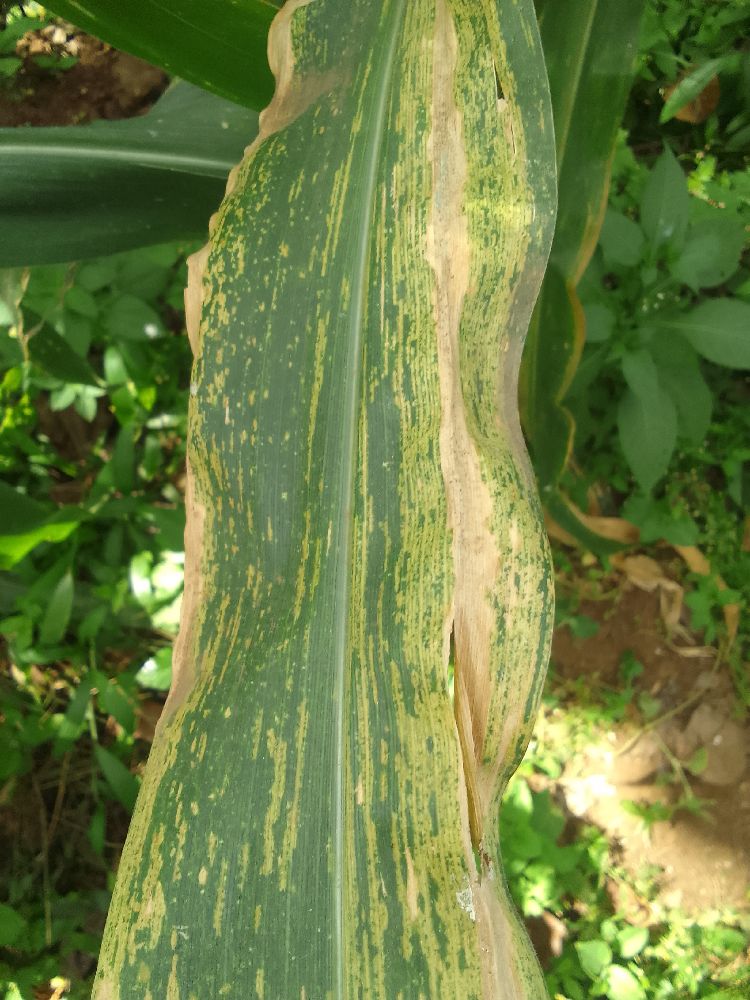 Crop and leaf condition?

maize, maize lethal necrosis
